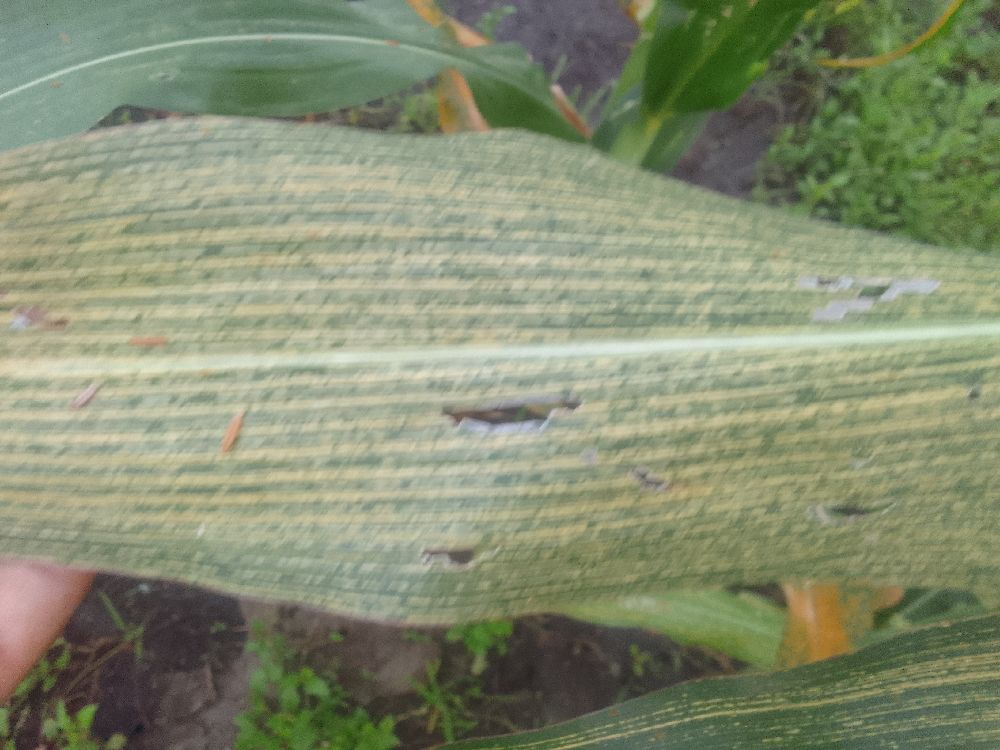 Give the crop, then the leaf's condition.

maize, maize streak virus
